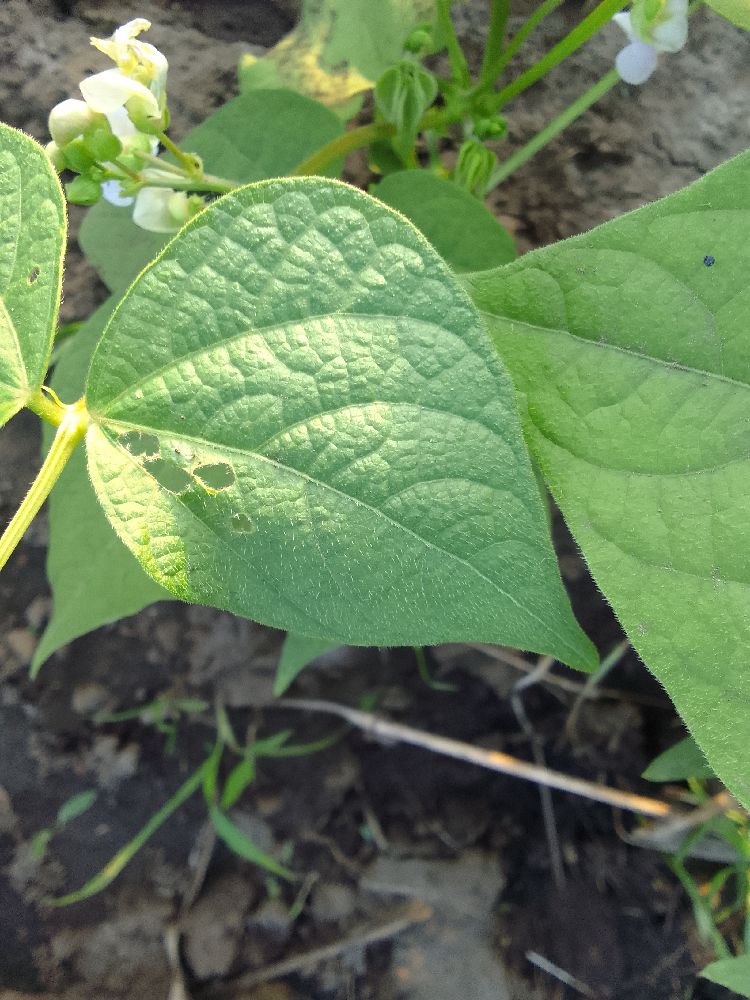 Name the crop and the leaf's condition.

common bean, healthy
